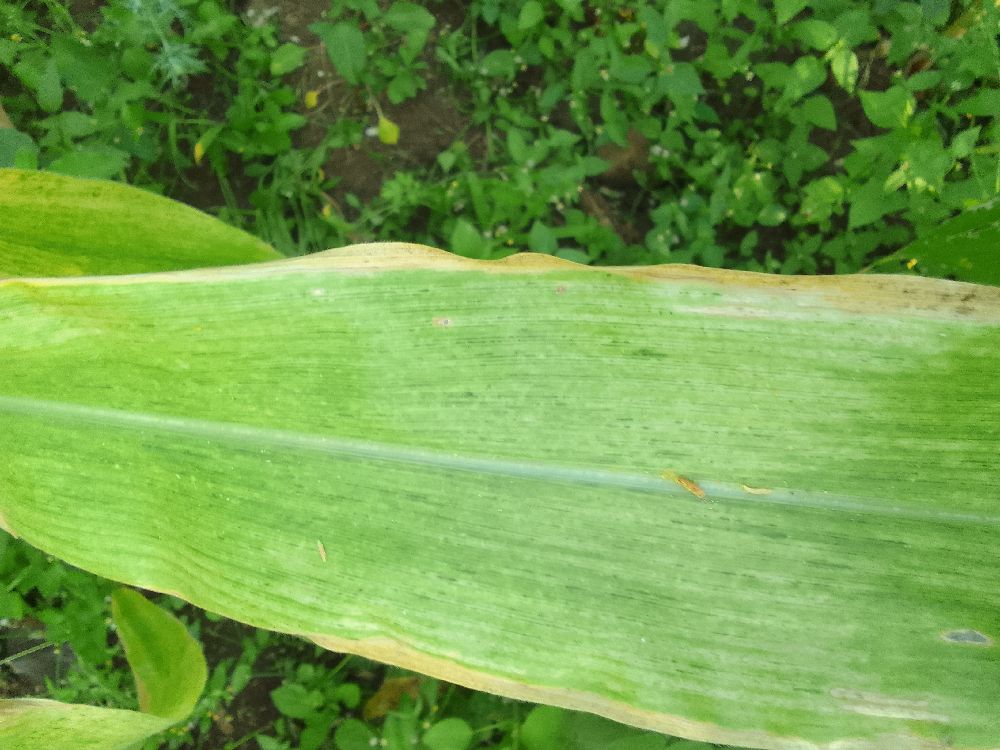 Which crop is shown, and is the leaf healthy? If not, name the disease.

maize, maize lethal necrosis
